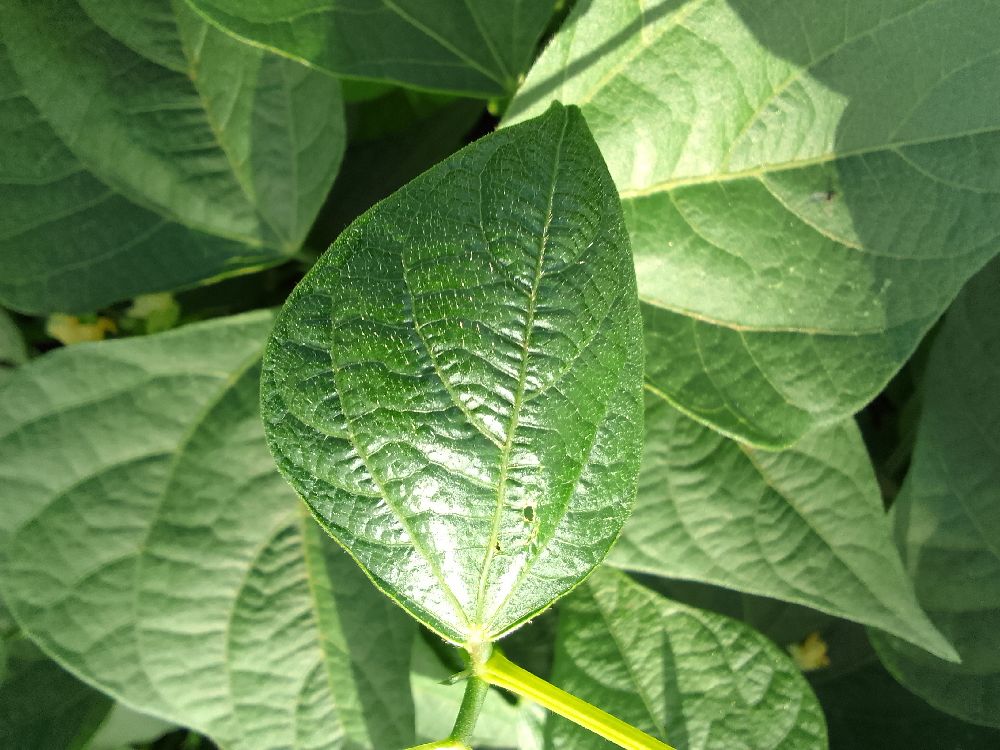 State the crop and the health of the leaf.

common bean, healthy
